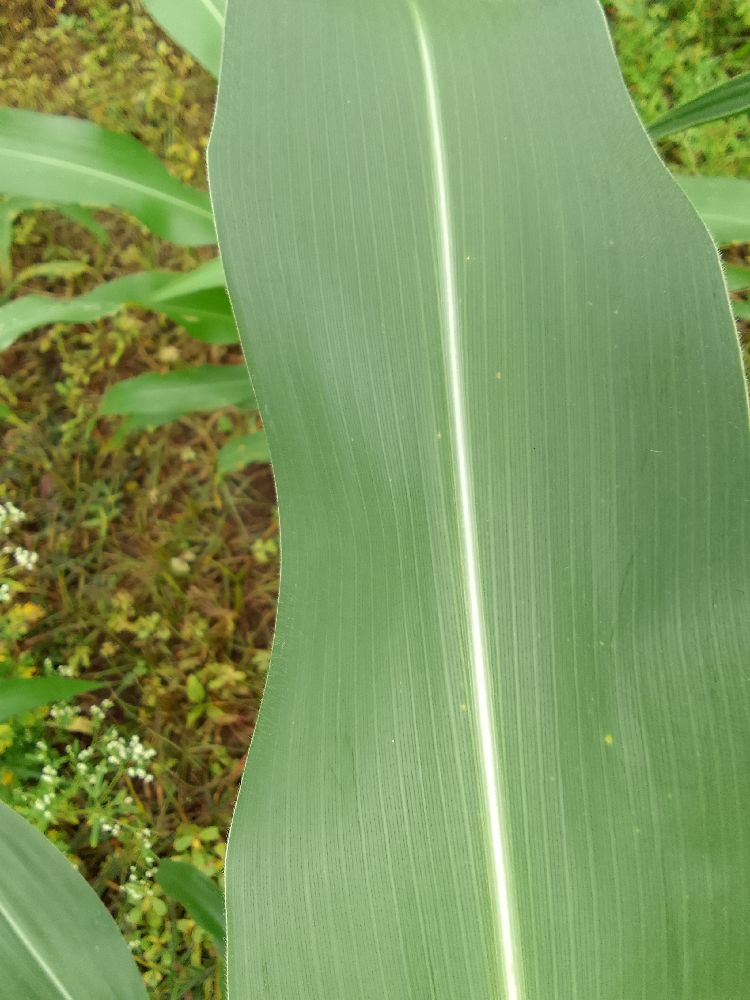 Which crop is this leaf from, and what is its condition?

maize, healthy
